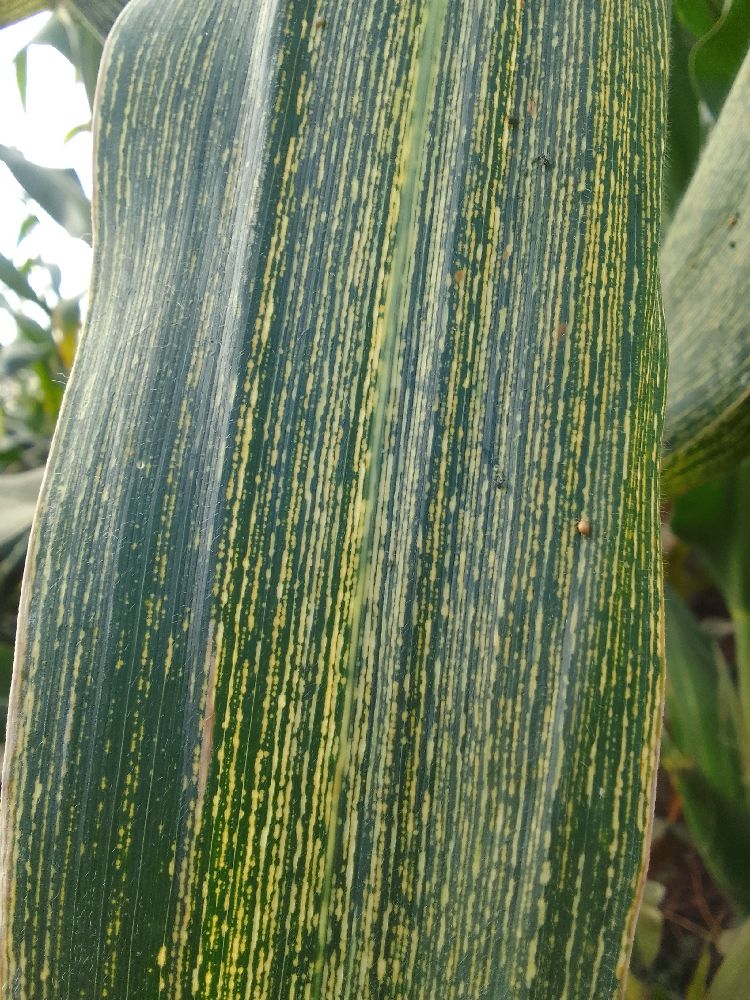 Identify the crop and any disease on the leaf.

maize, maize streak virus
